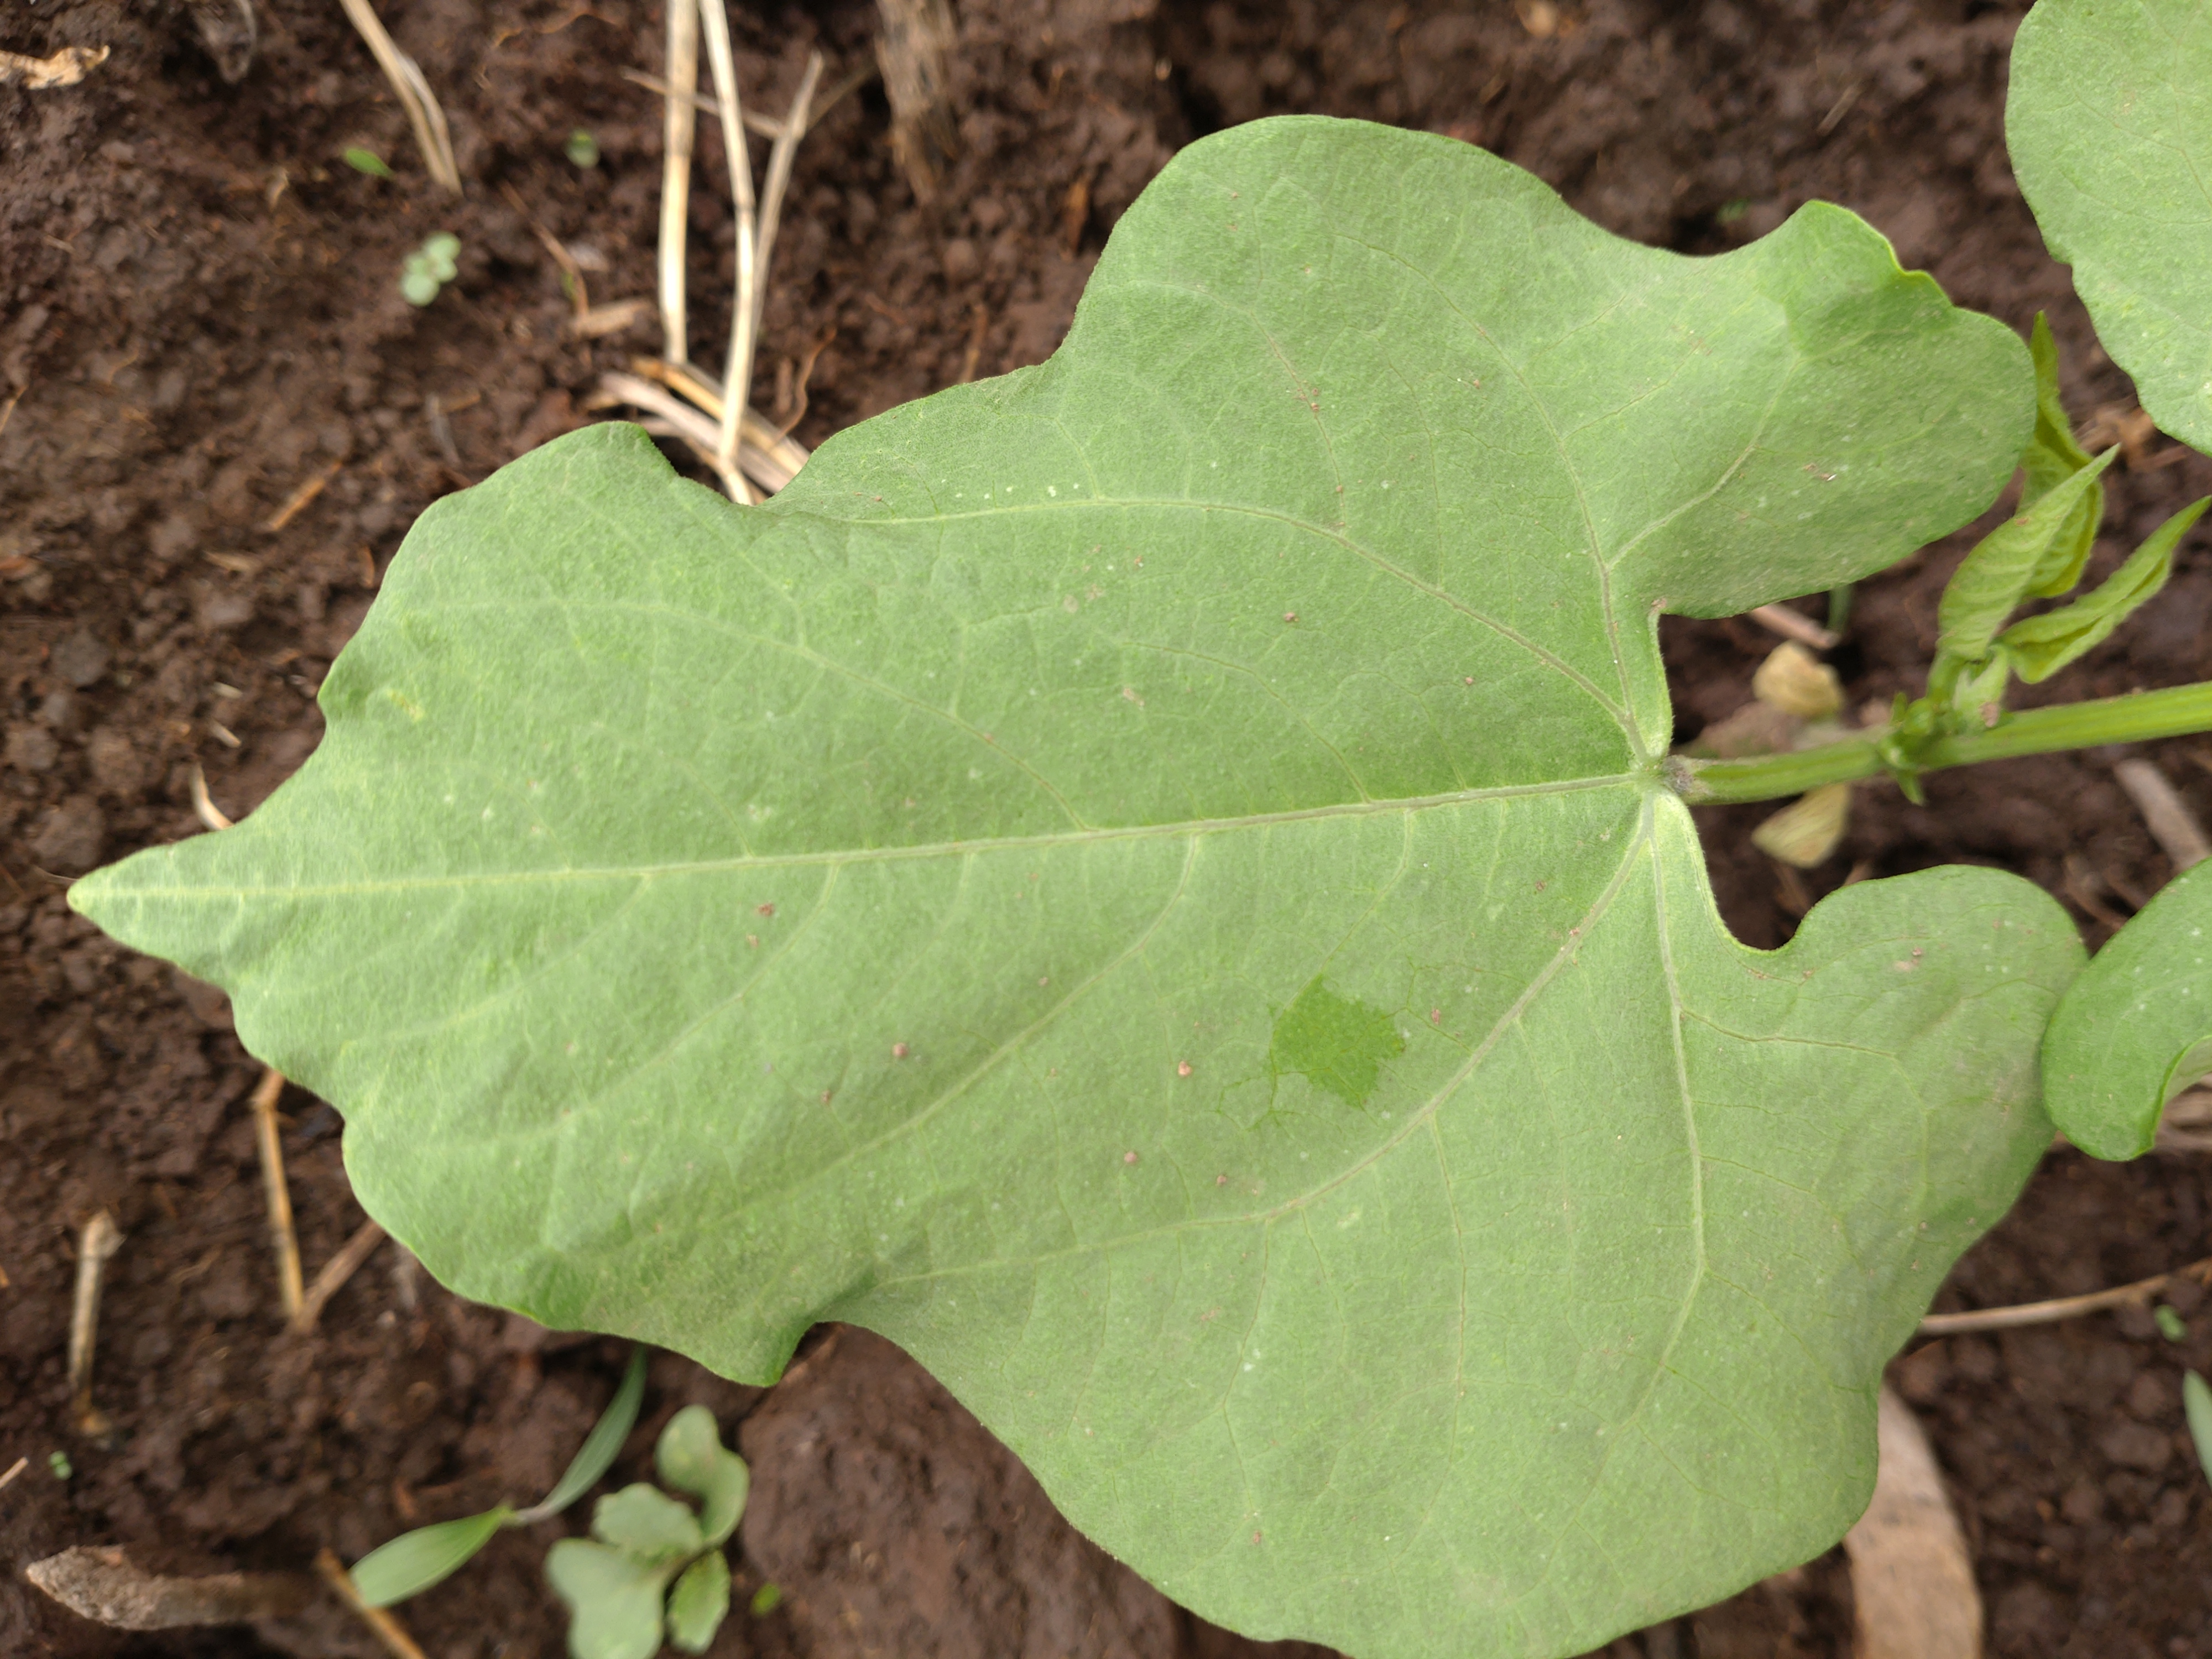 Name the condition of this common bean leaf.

healthy
